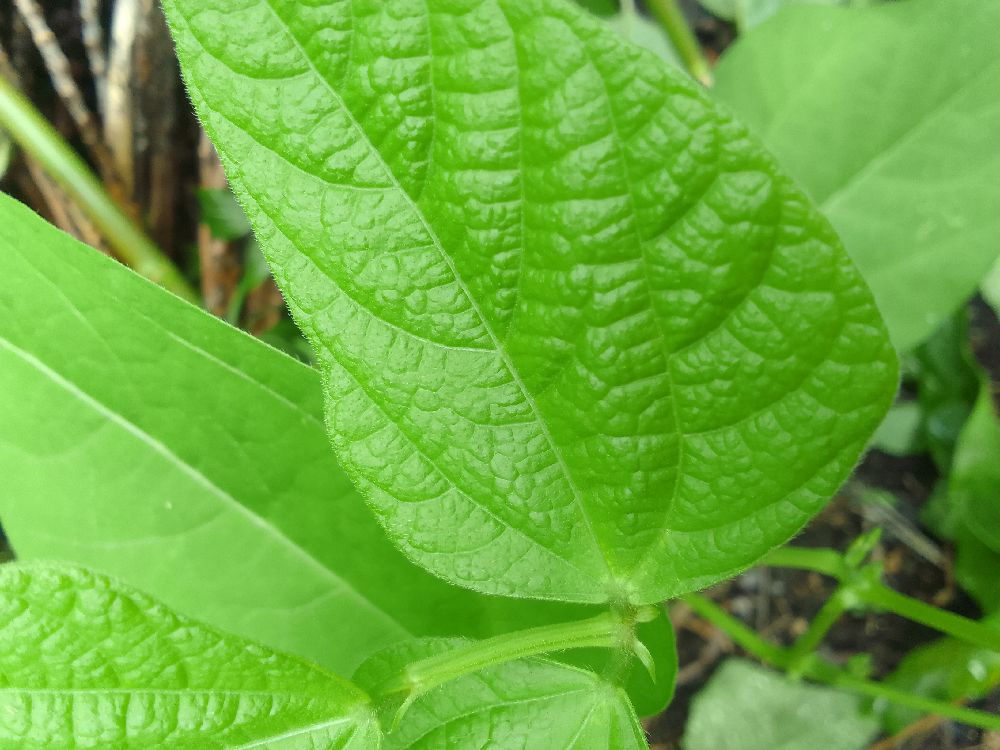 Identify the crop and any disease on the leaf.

common bean, healthy
